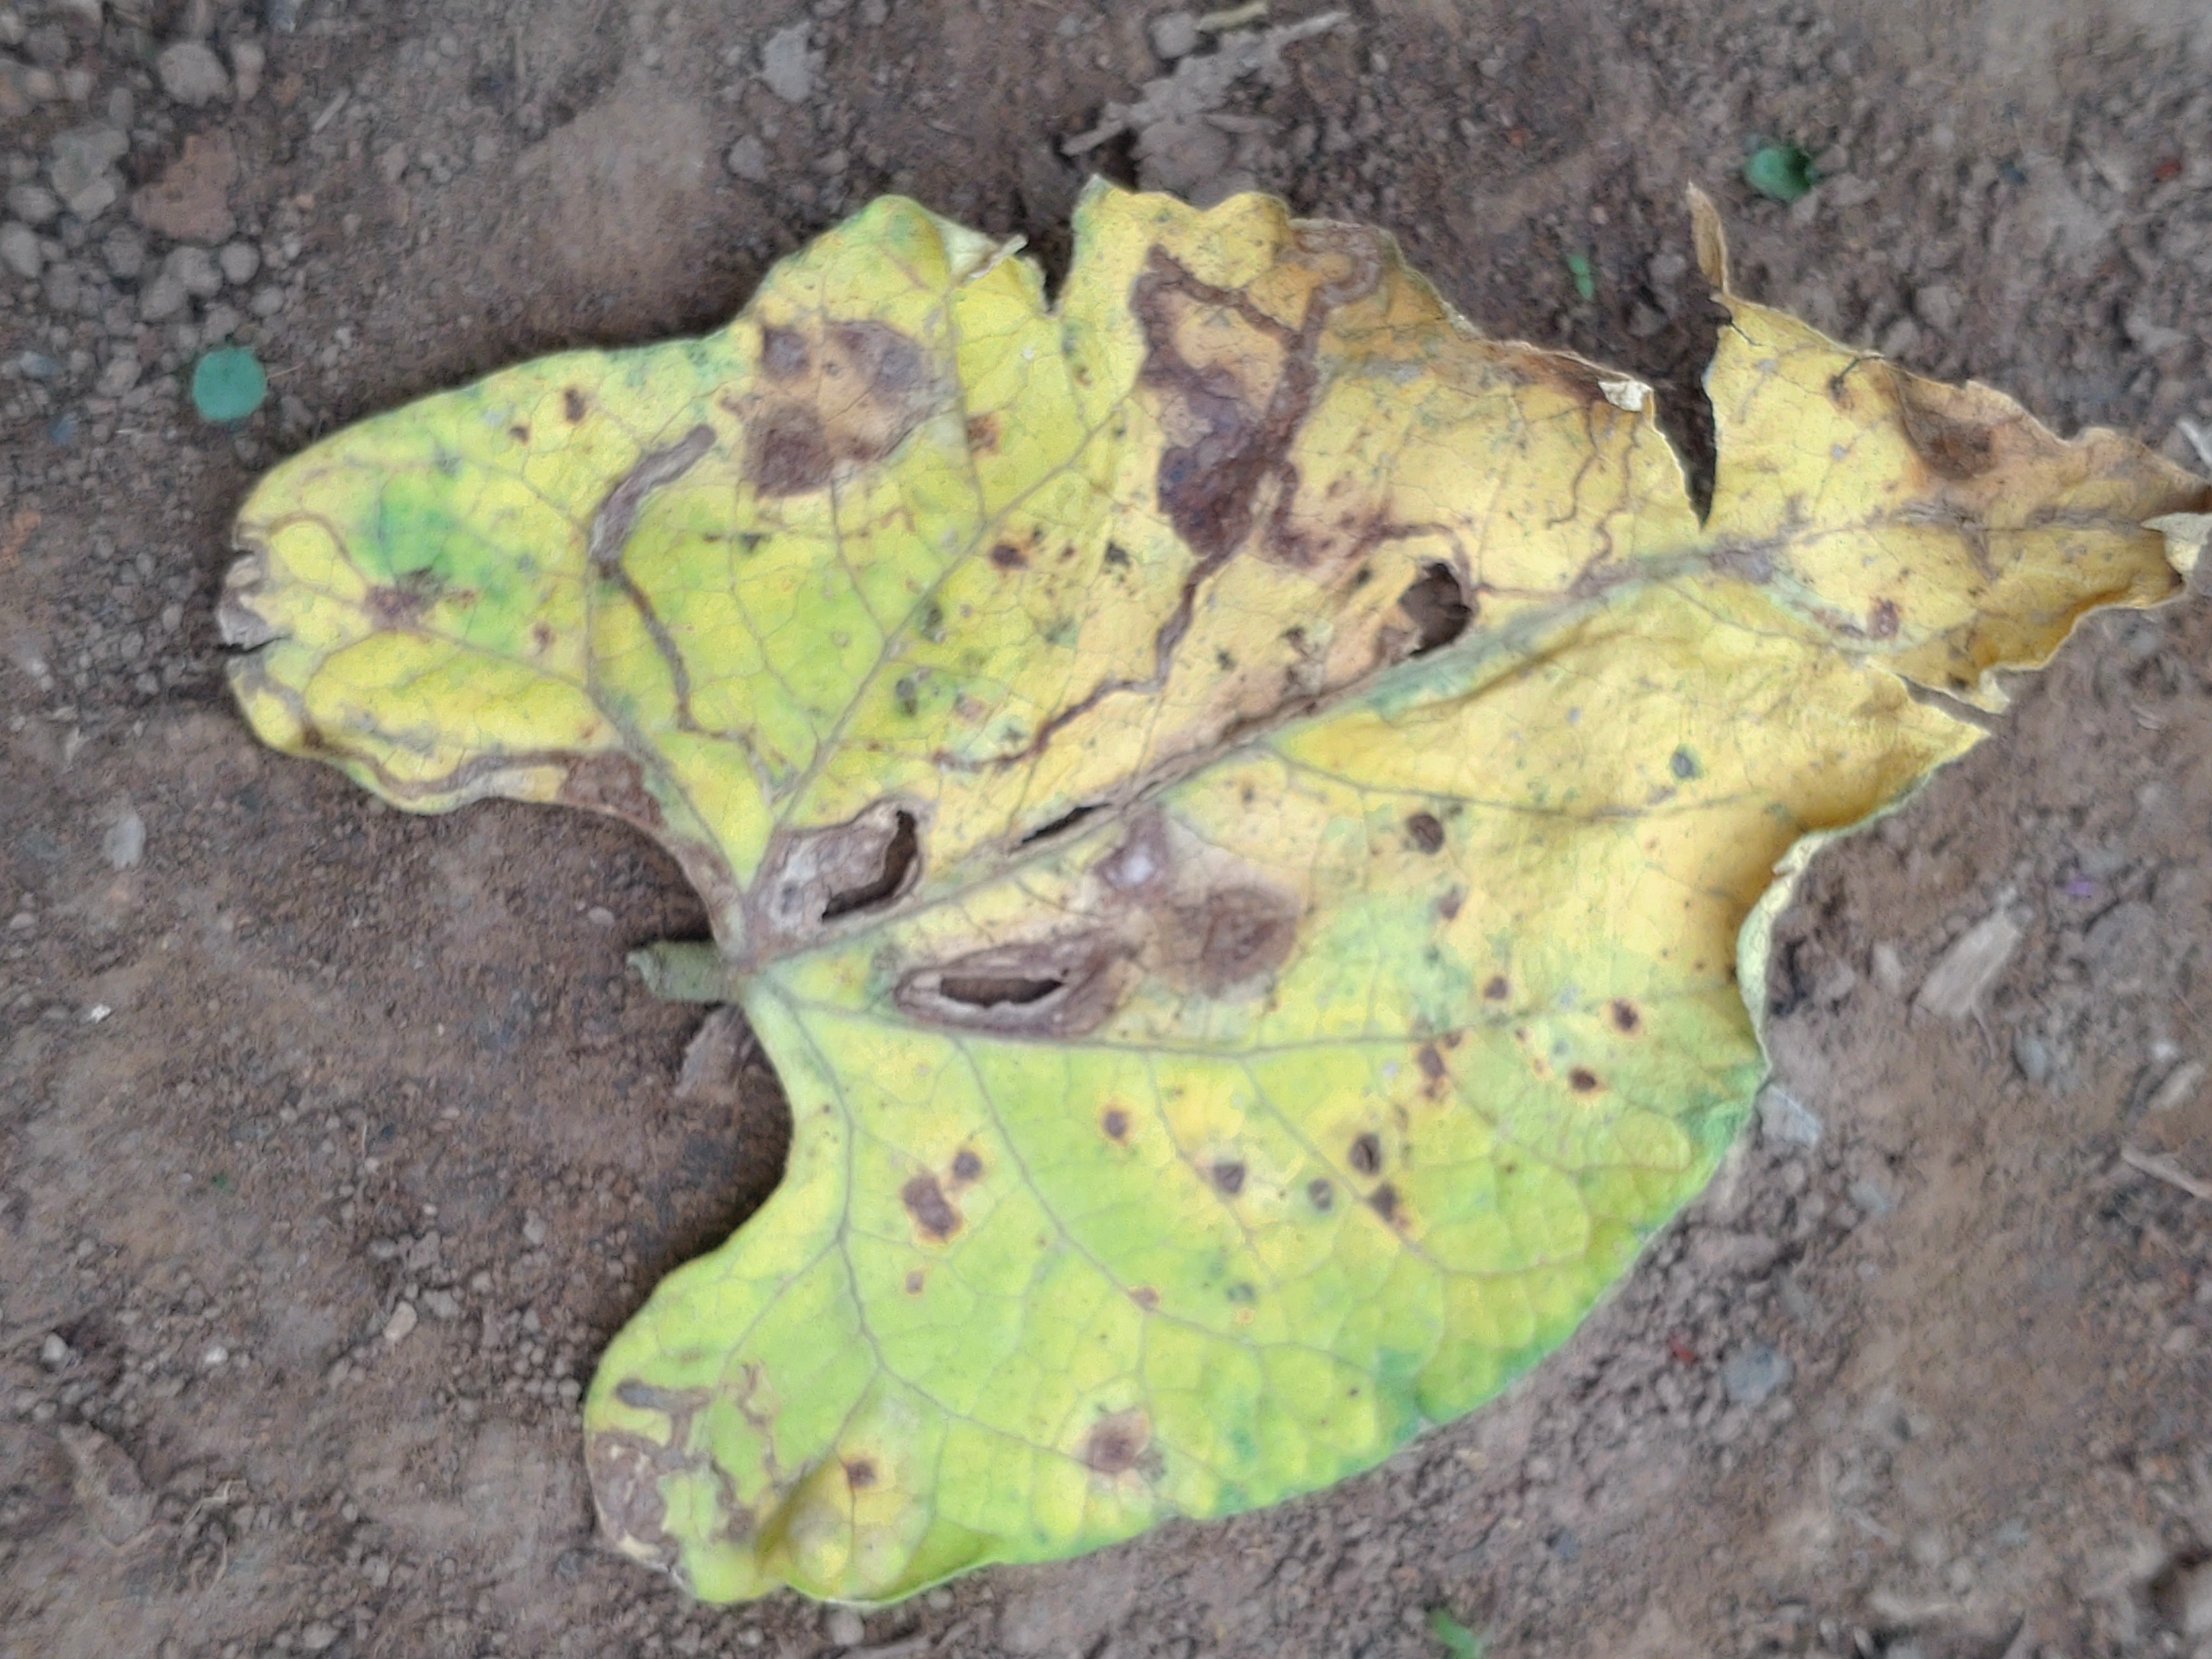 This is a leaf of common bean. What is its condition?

anthracnose
